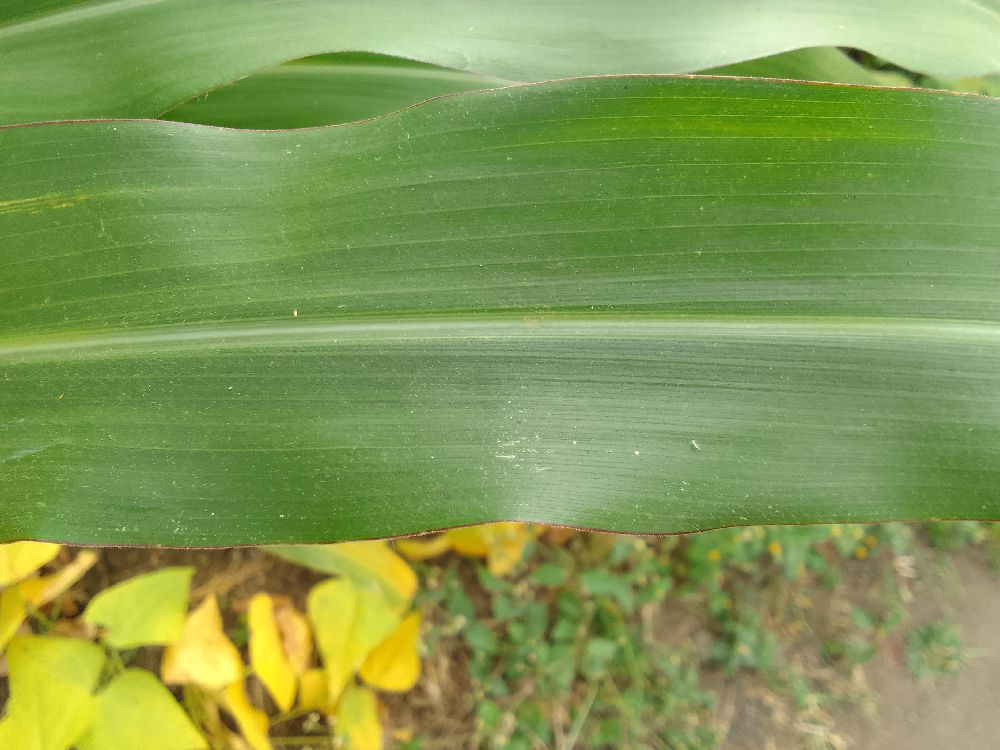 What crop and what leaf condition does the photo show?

maize, healthy
